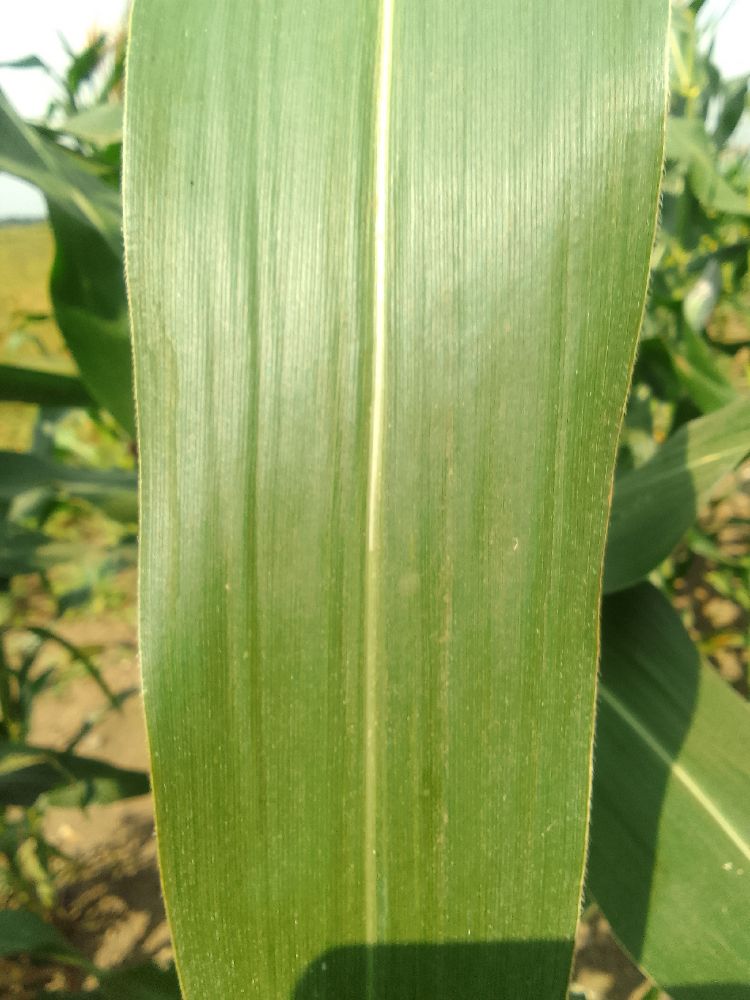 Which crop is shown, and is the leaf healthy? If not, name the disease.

maize, healthy
